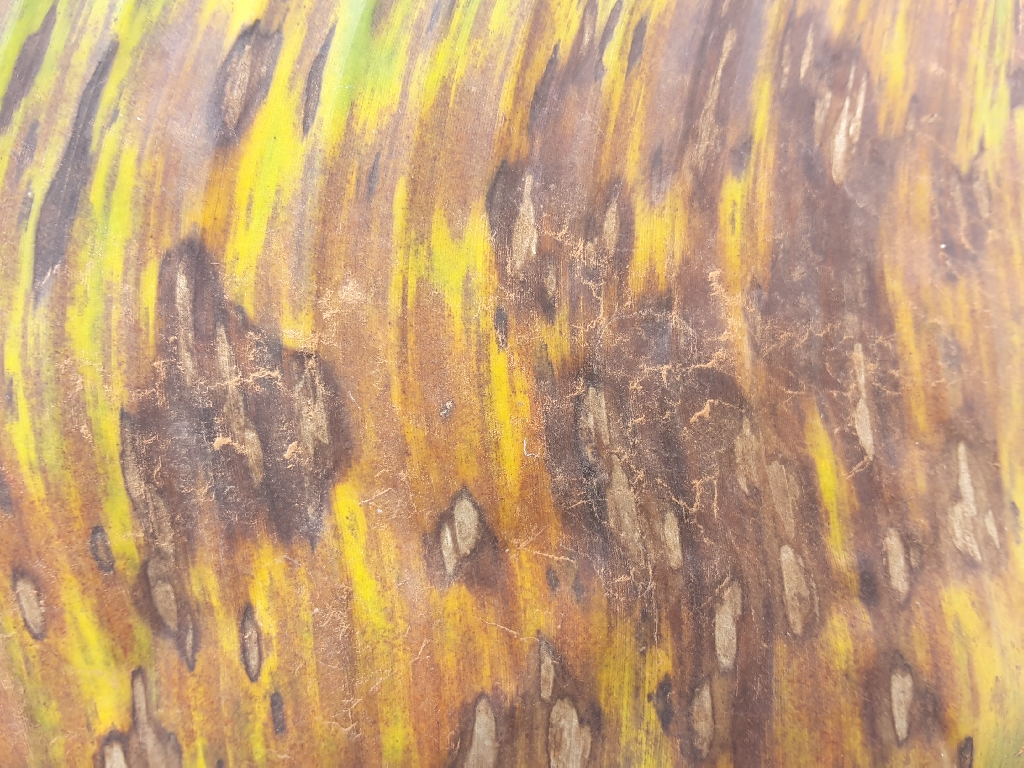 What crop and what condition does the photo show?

banana, black sigatoka
